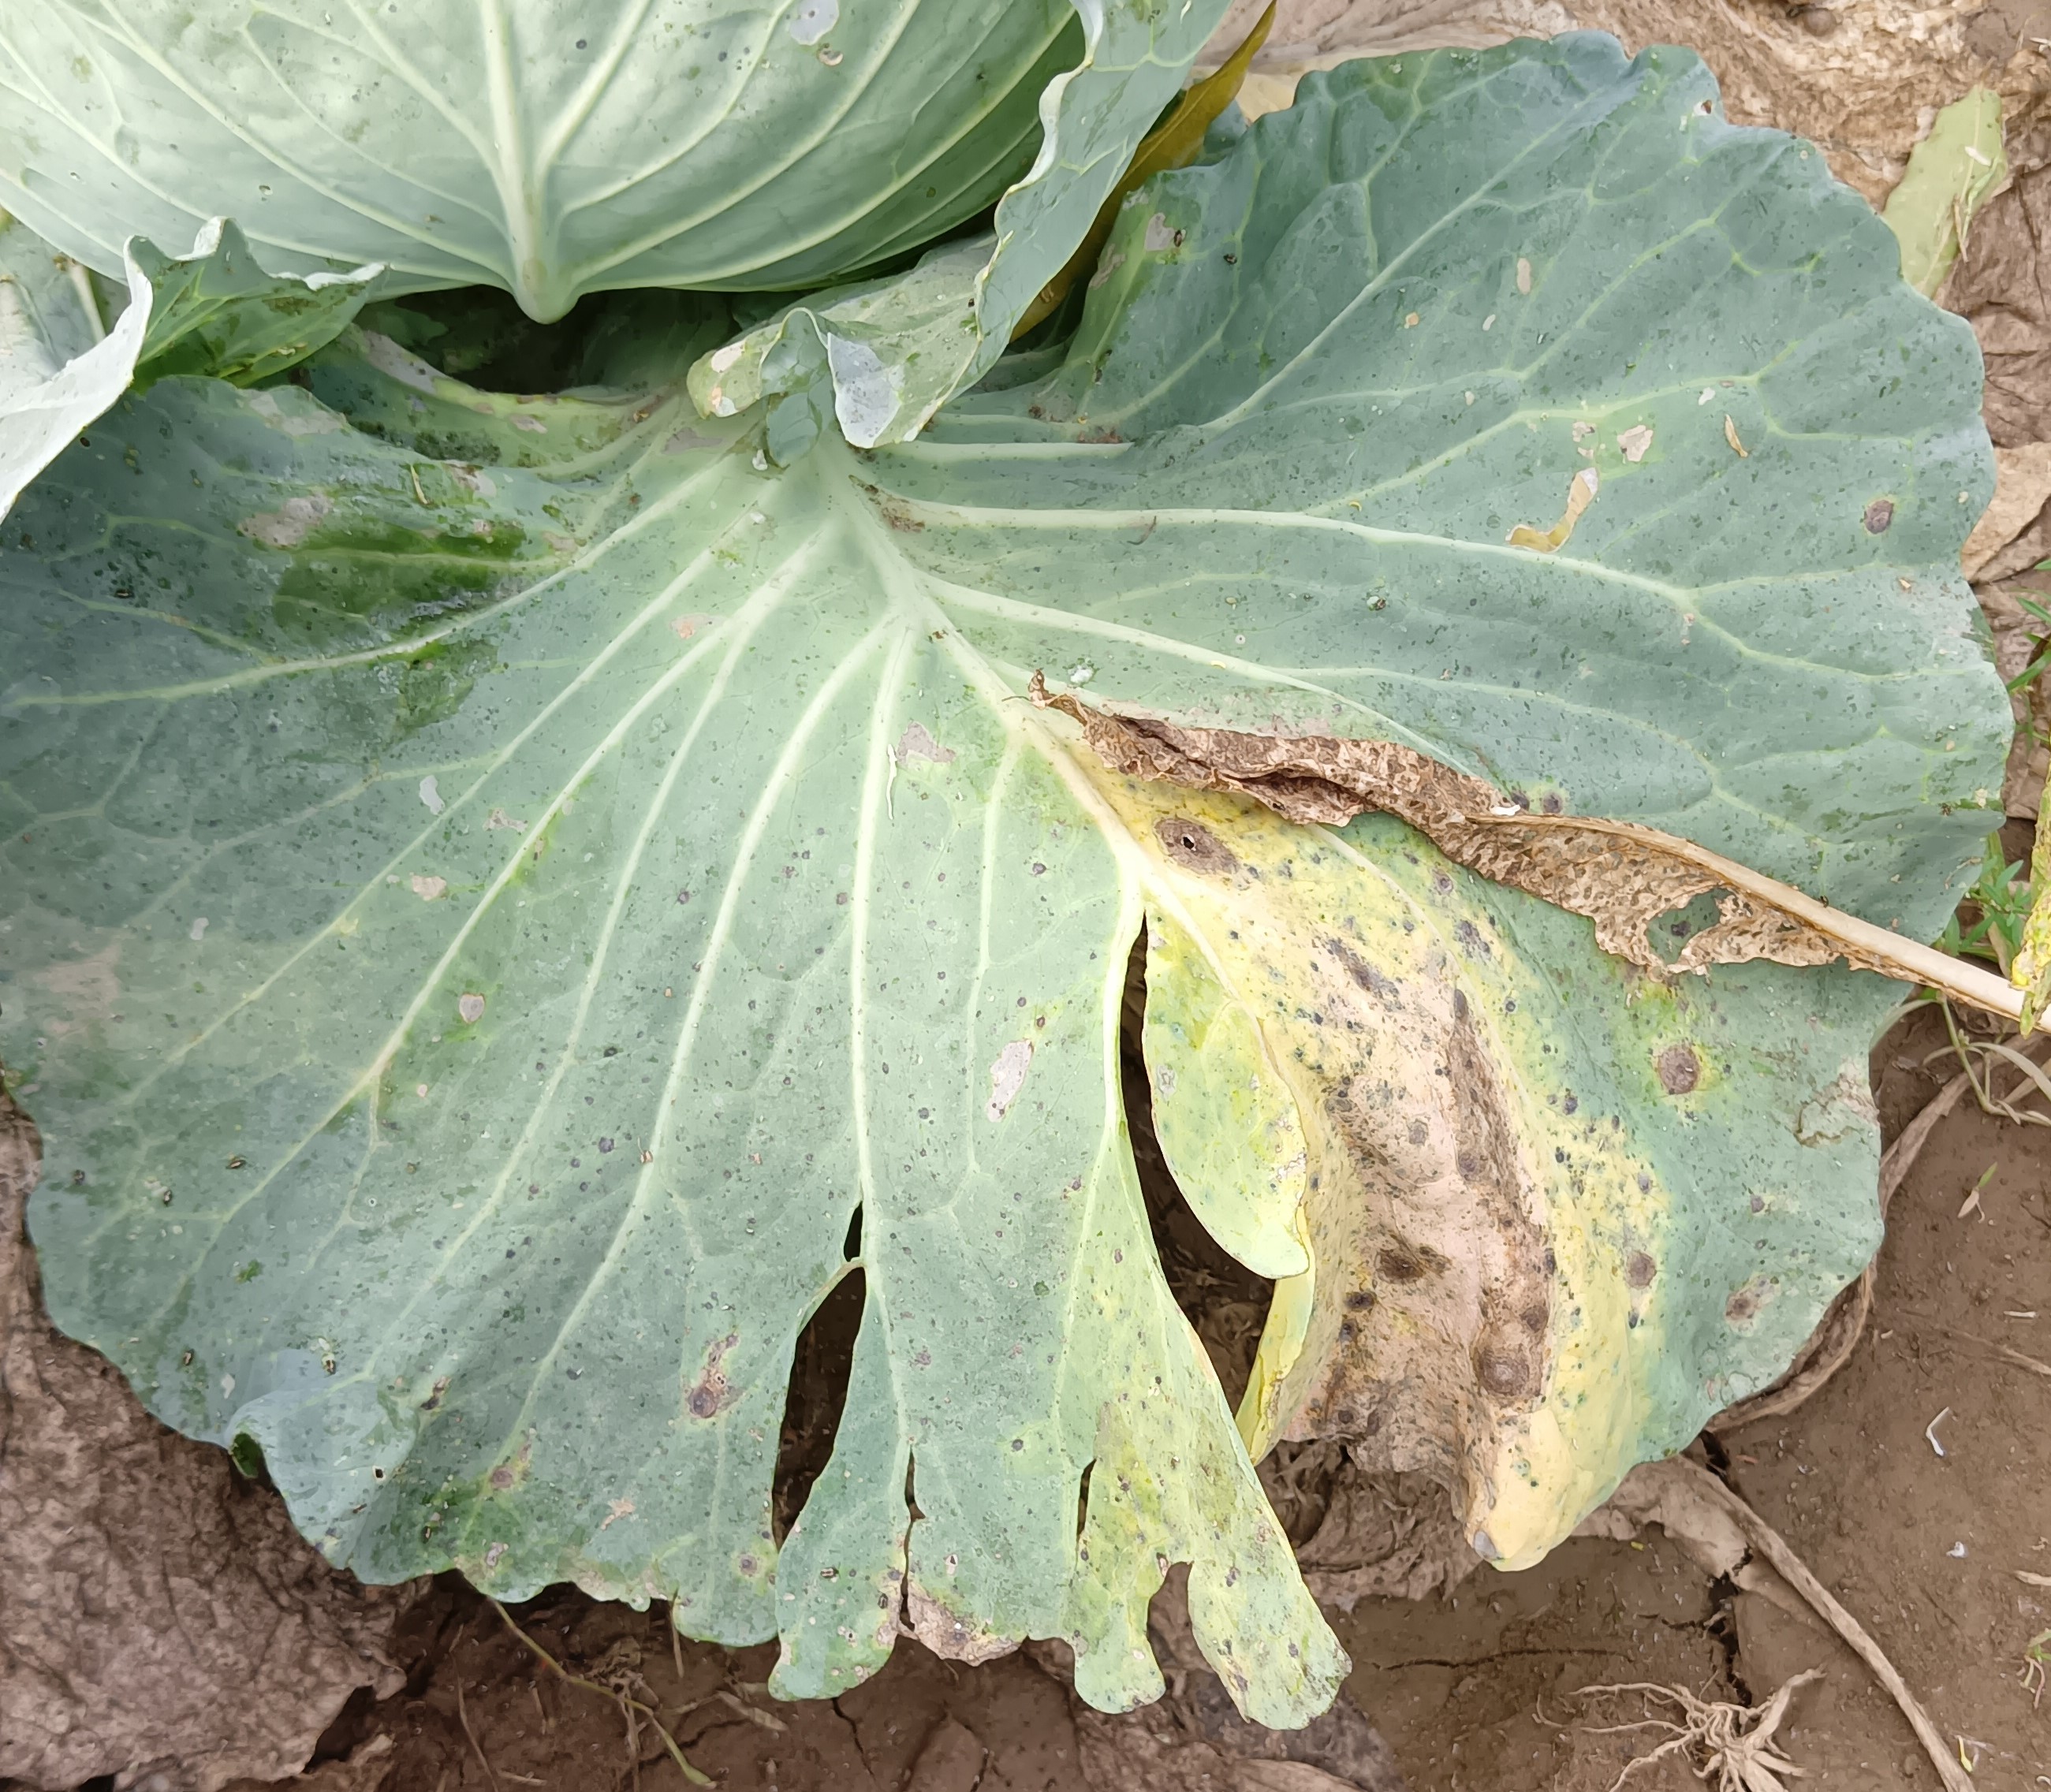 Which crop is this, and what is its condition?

cabbage, alternaria
